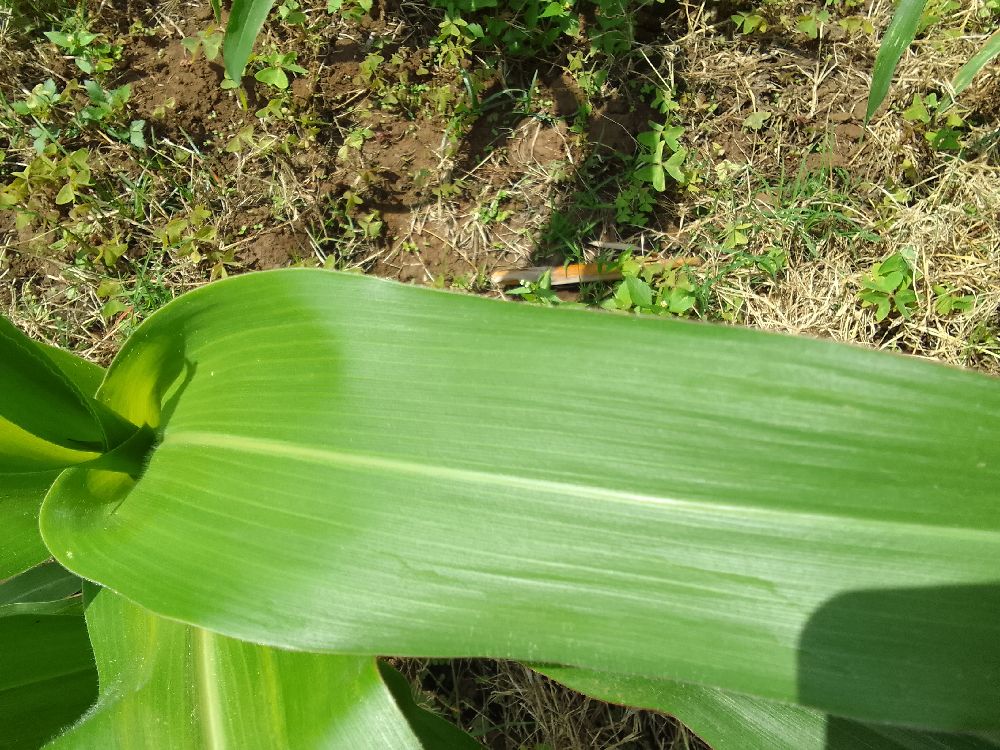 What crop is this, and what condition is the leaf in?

maize, healthy
